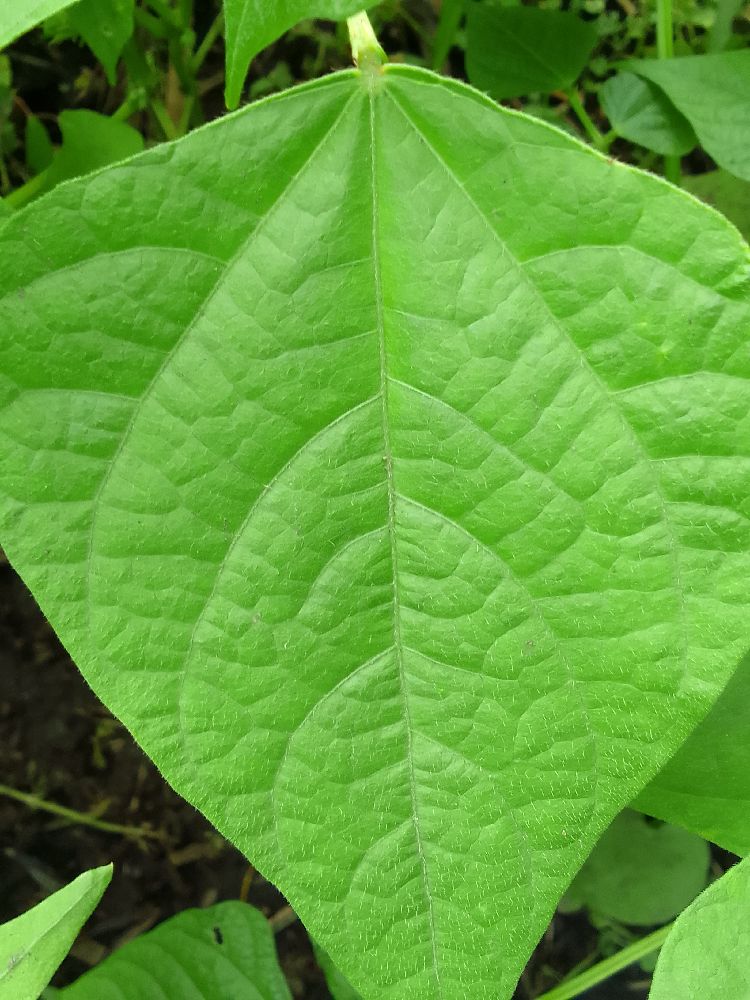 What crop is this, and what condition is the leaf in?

common bean, healthy
